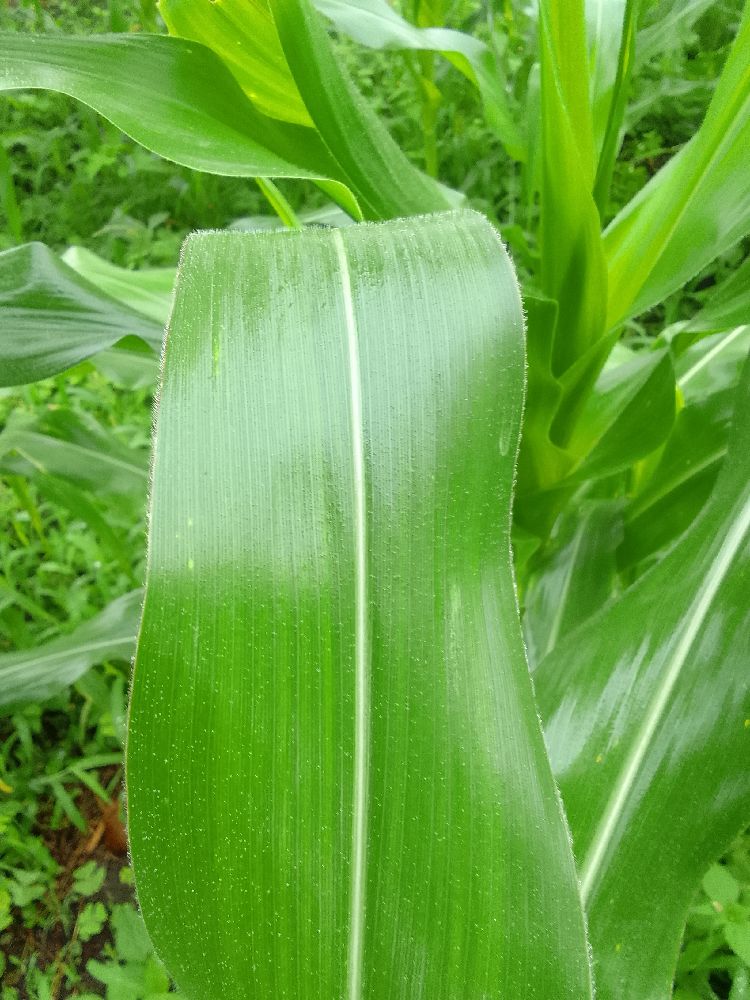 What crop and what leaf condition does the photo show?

maize, healthy
